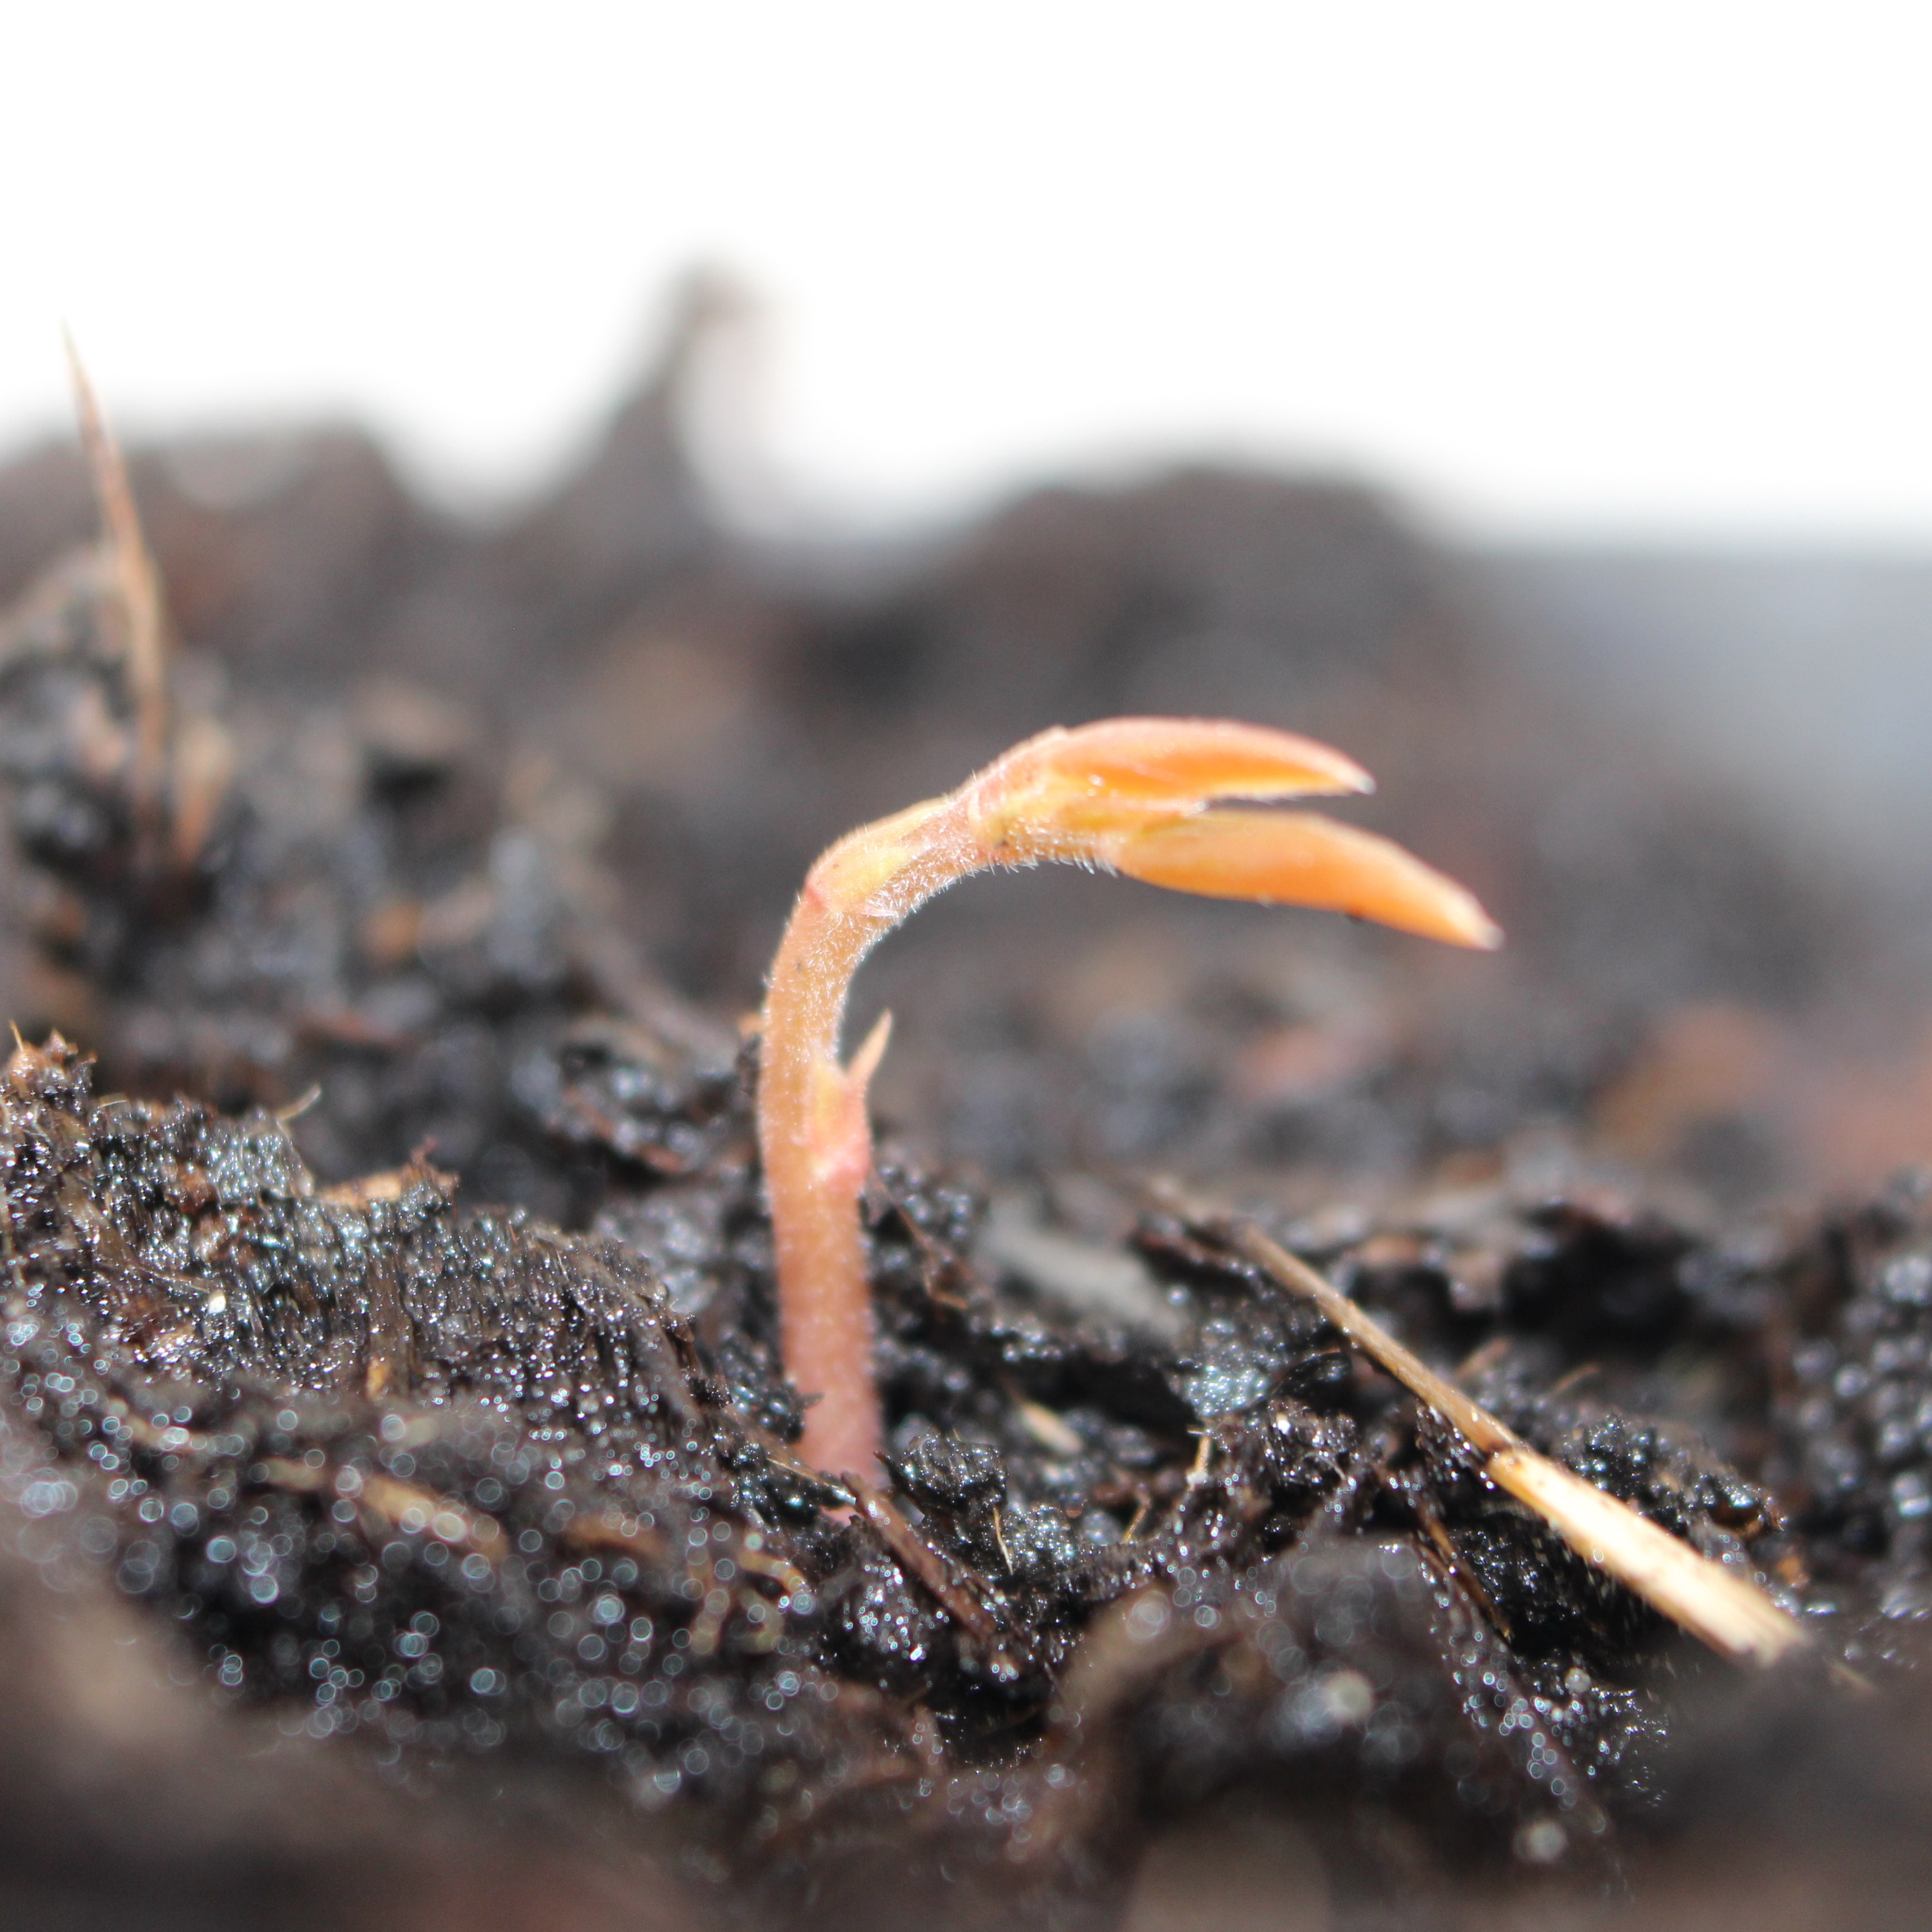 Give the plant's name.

Vicia sativa
